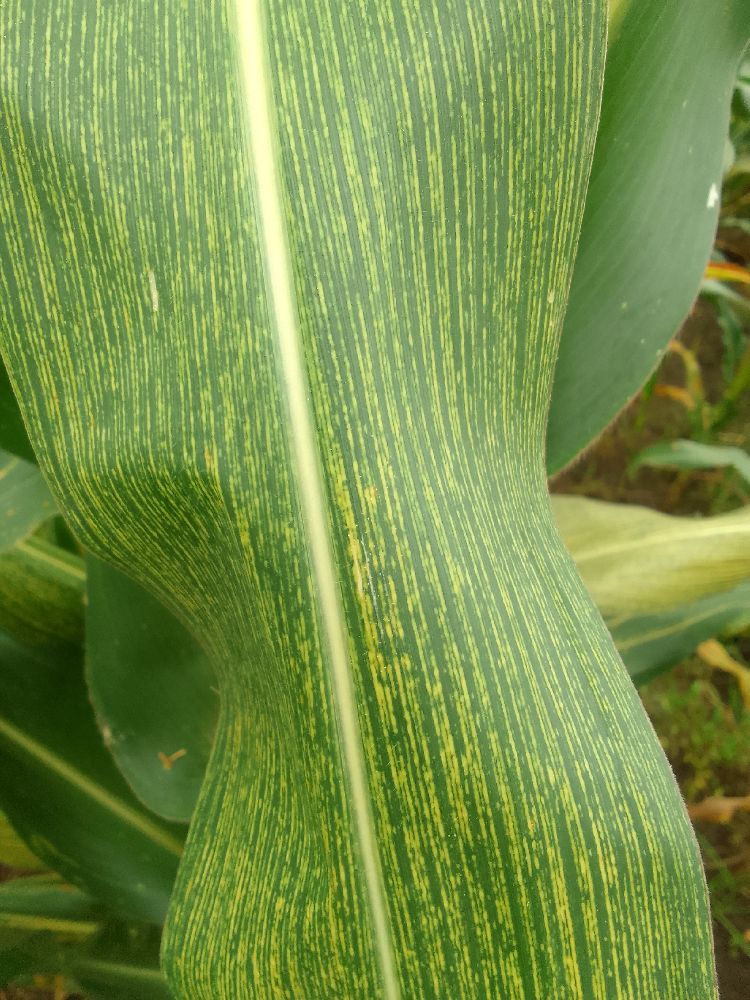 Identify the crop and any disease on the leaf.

maize, maize streak virus
